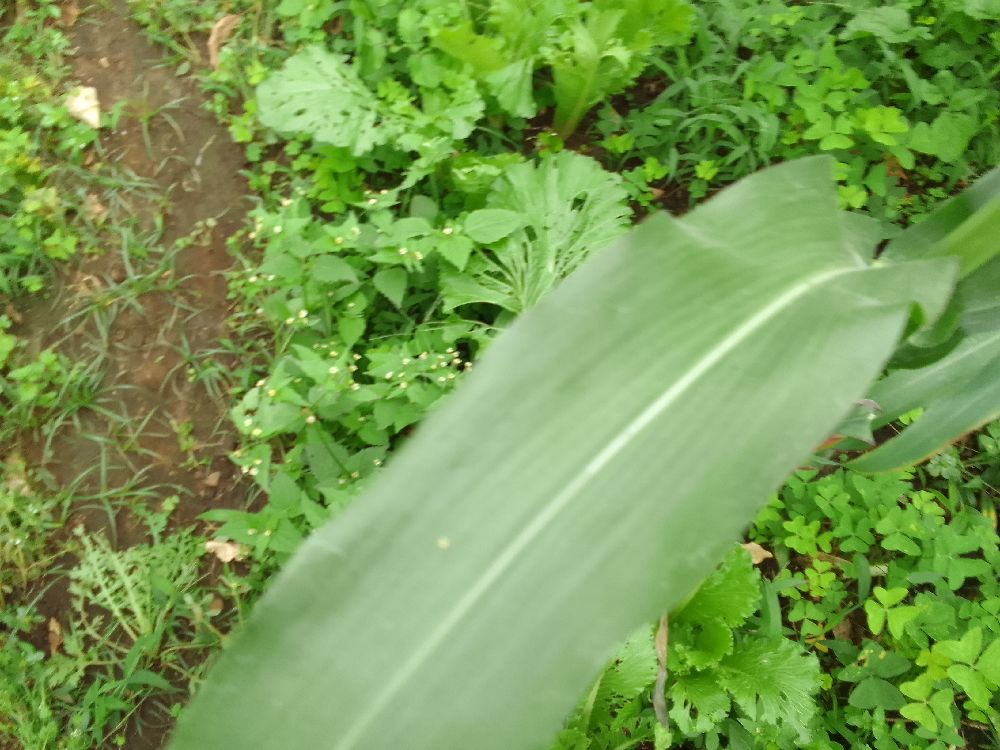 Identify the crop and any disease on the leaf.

maize, healthy
